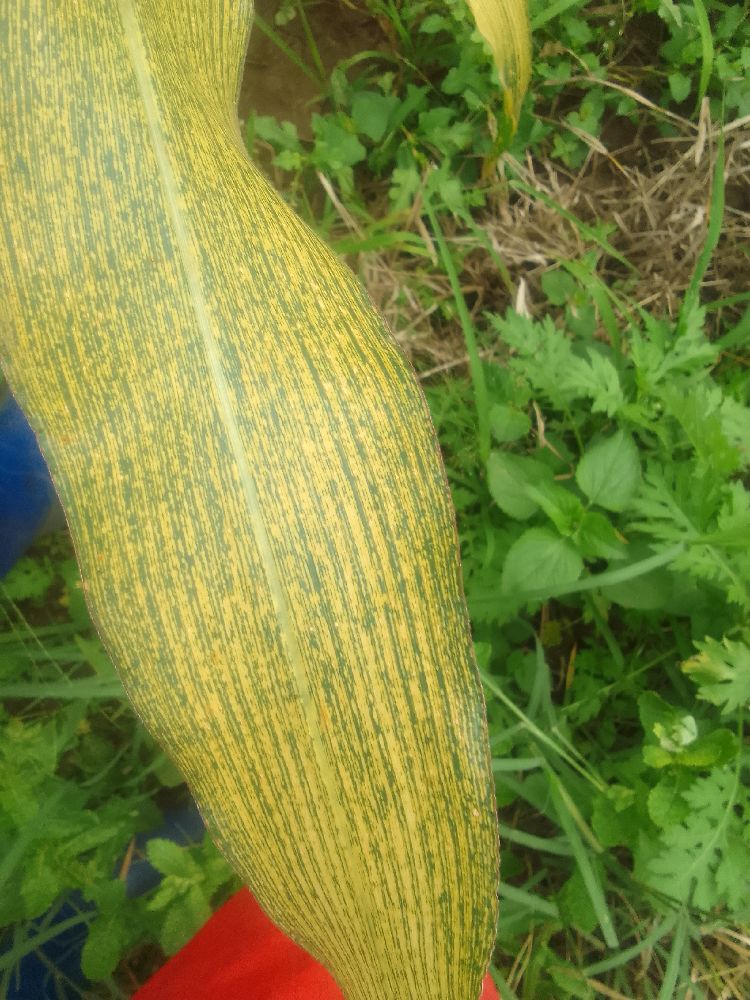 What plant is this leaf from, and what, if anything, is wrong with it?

maize, maize streak virus
